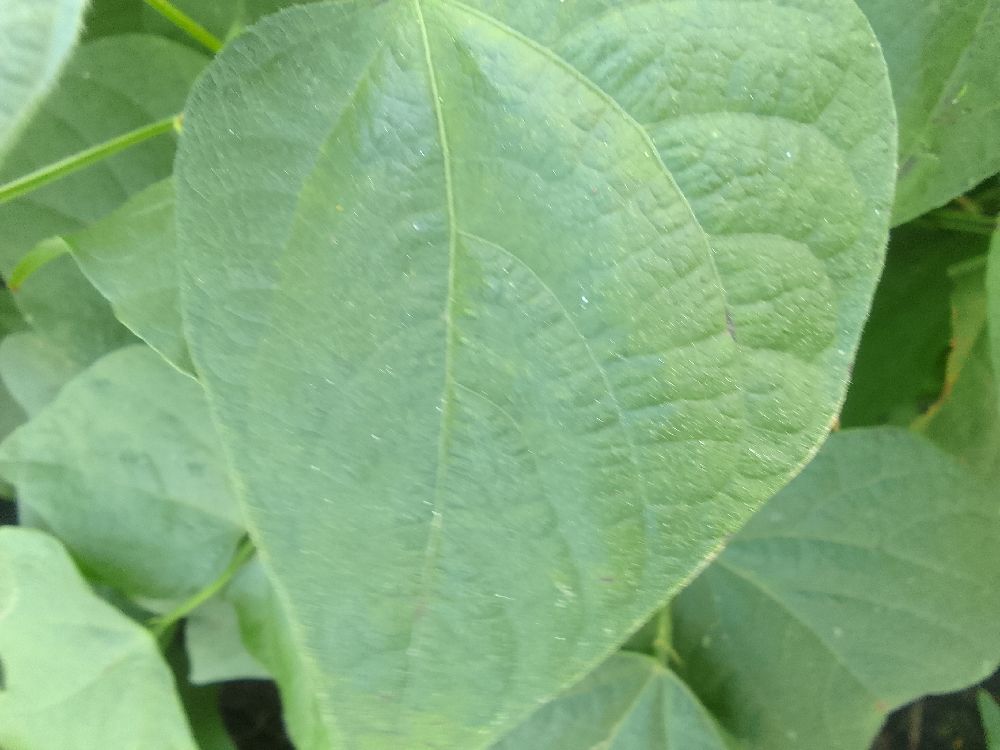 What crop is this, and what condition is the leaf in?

common bean, healthy
